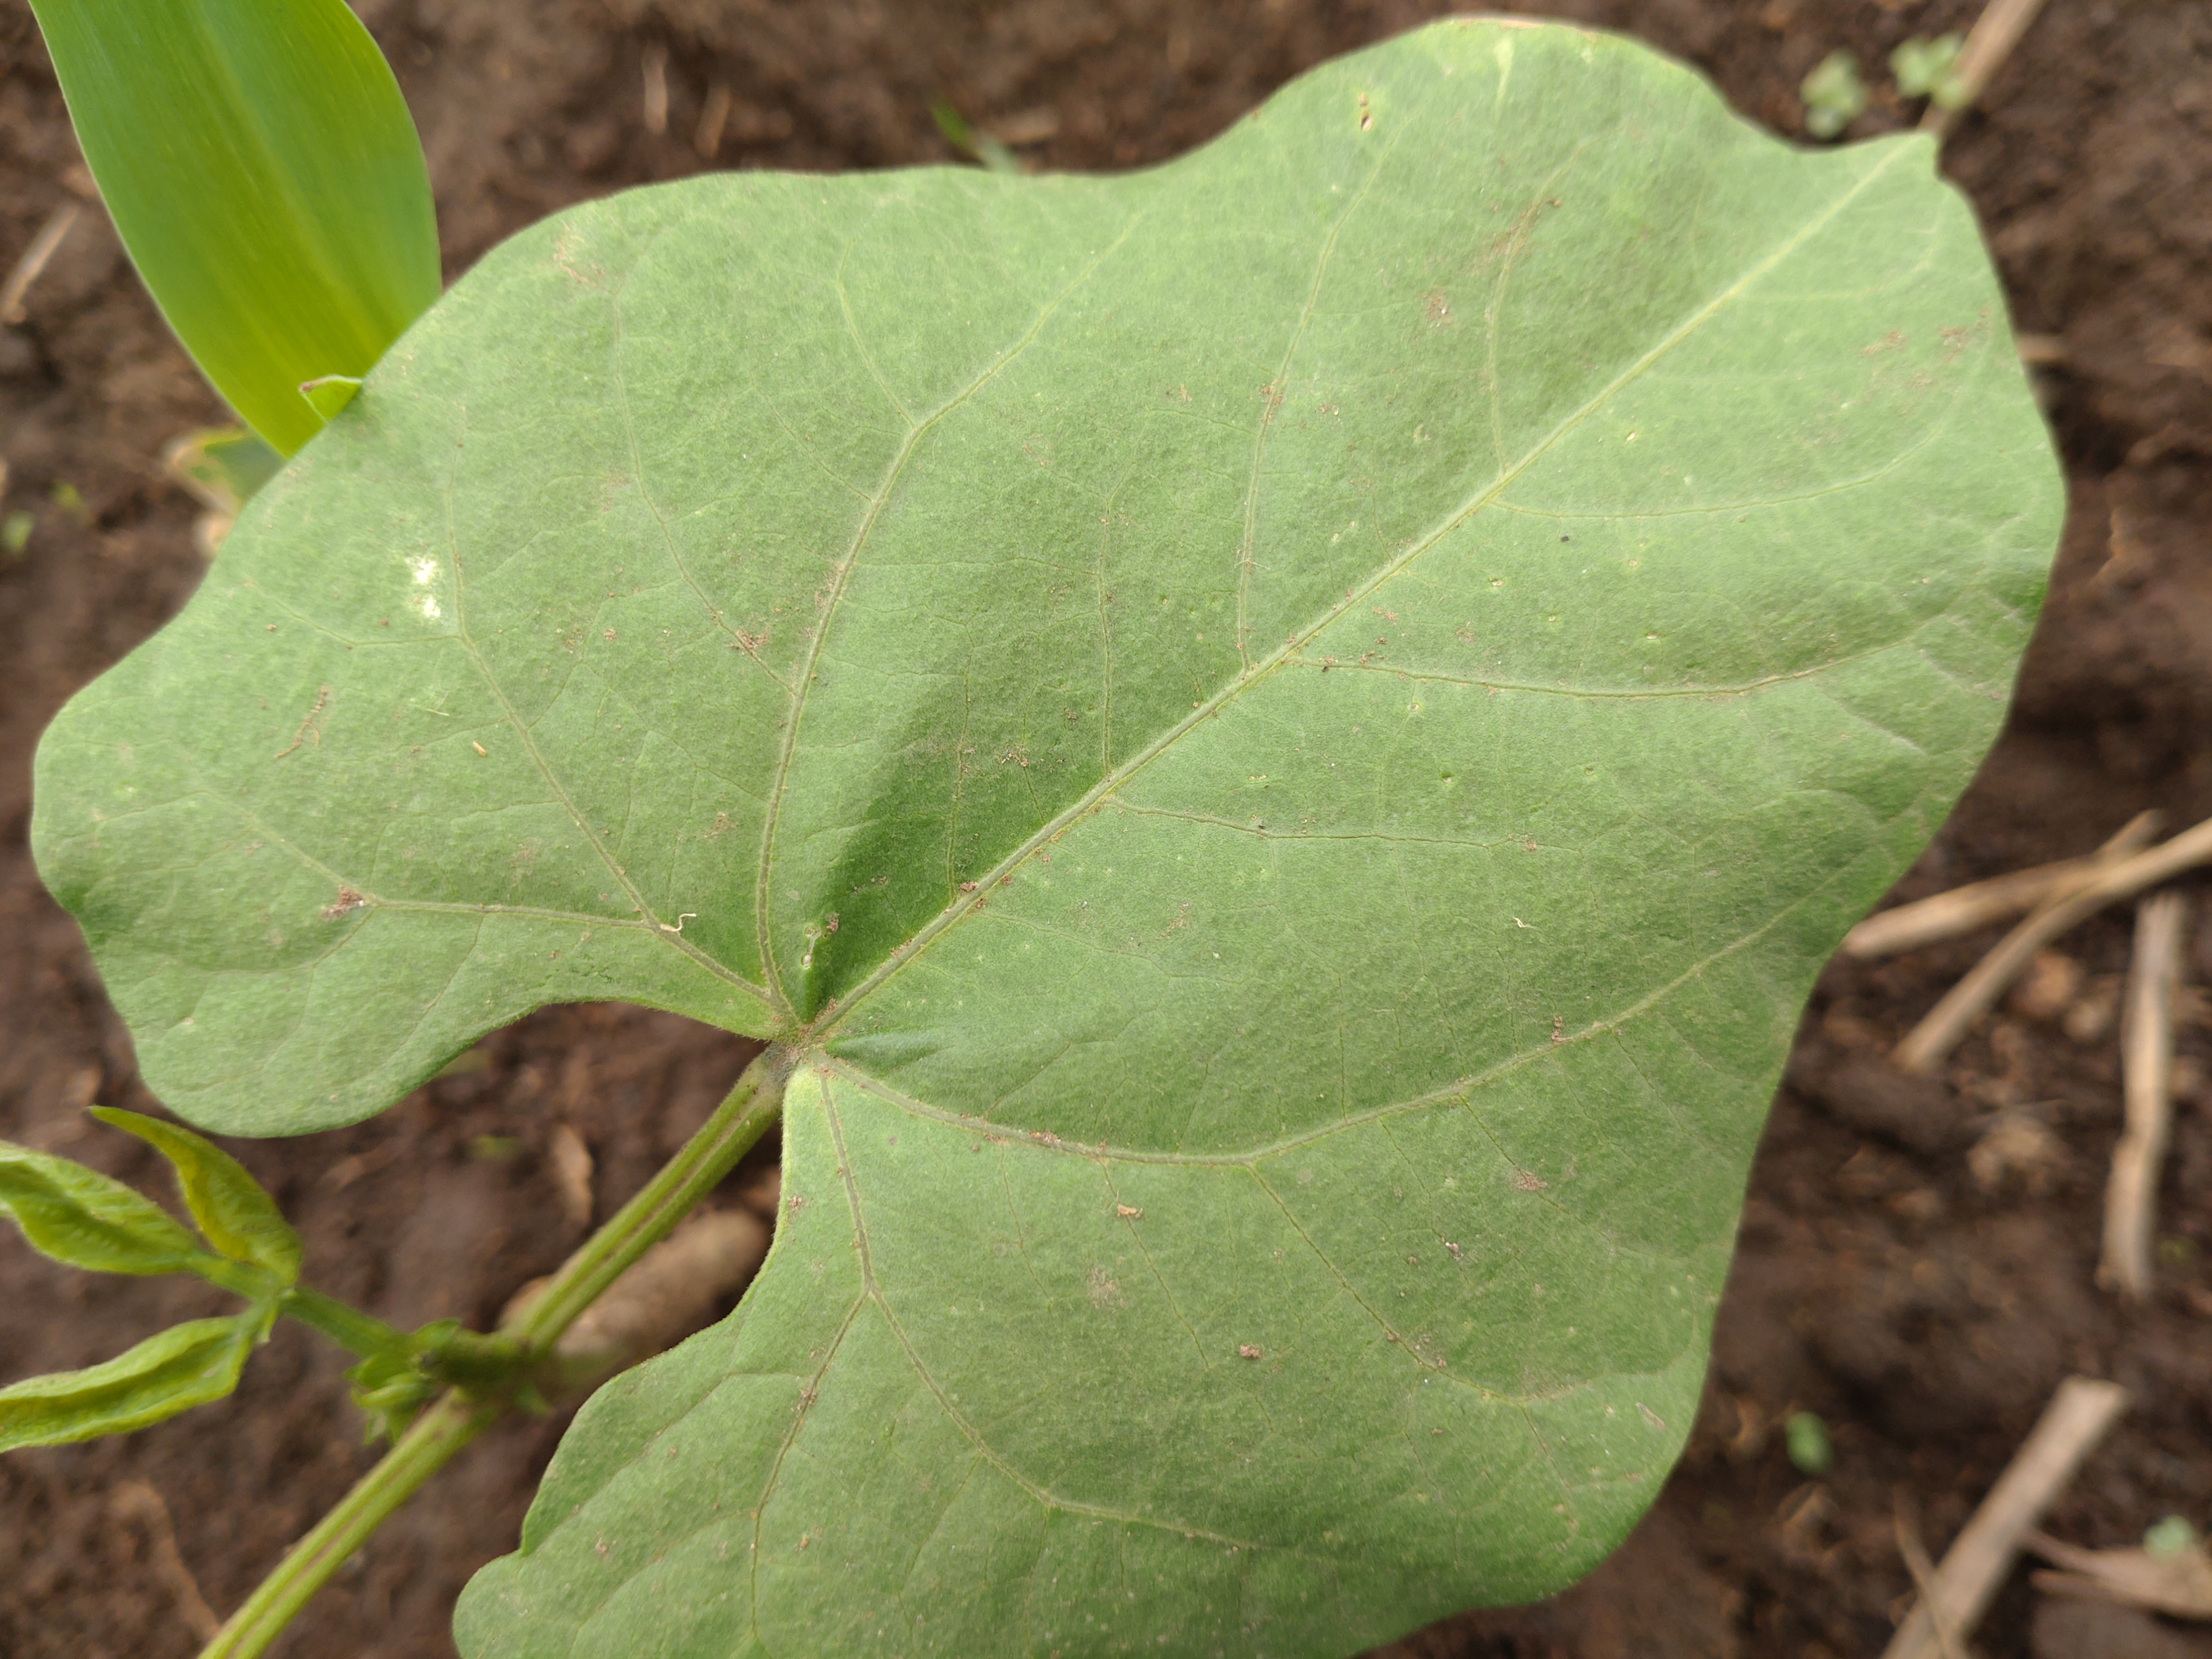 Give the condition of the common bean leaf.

healthy
